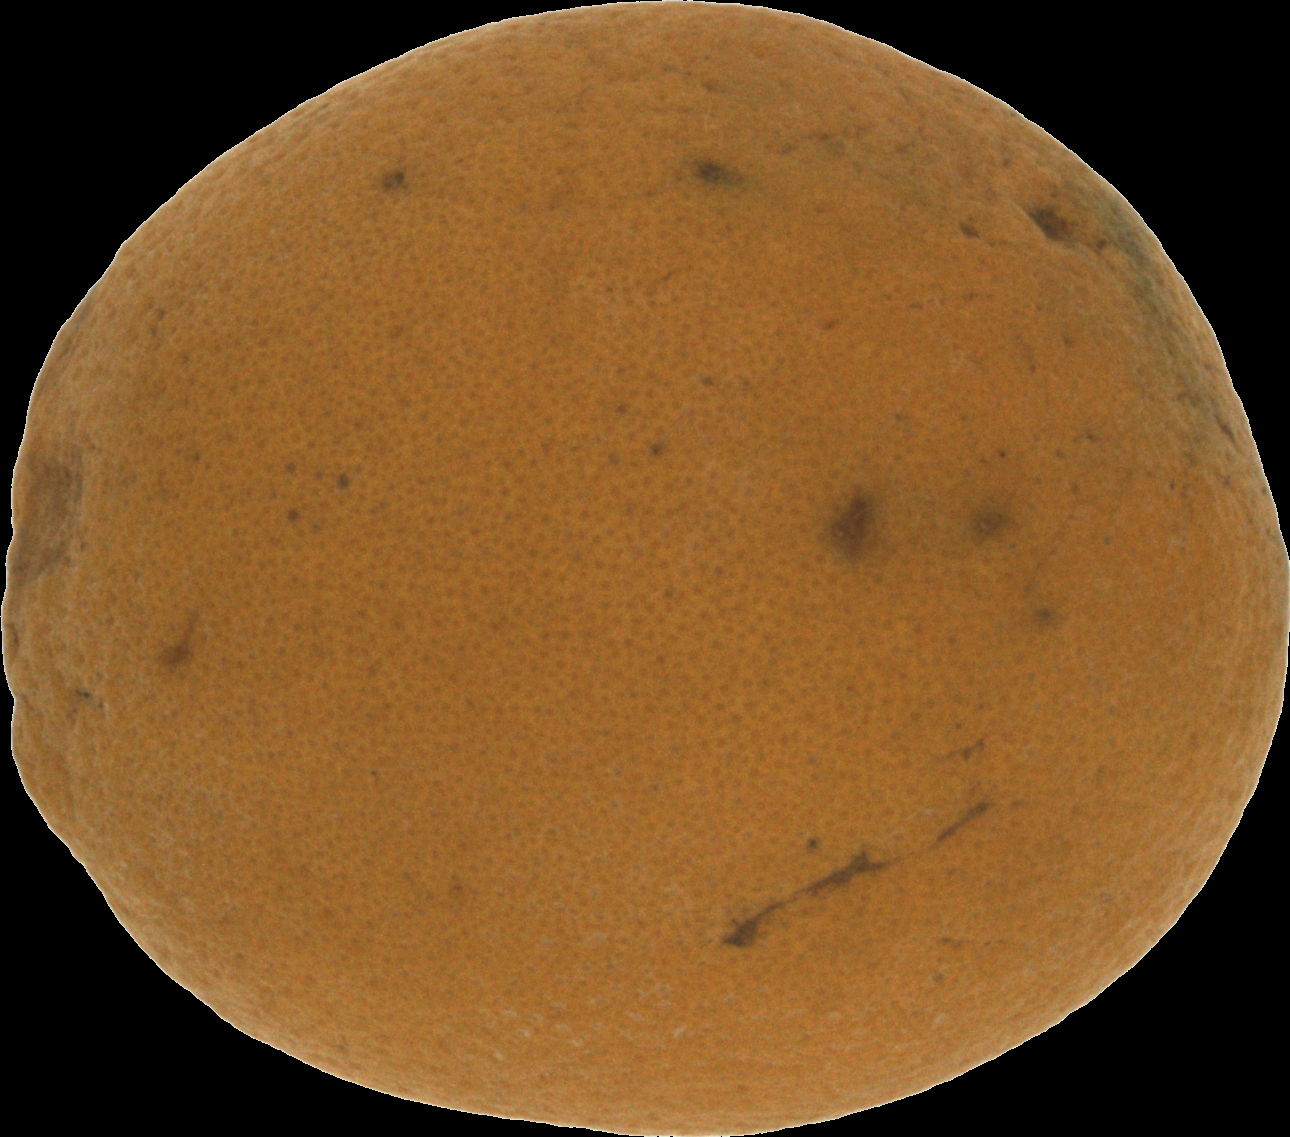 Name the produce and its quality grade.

orange, bad
